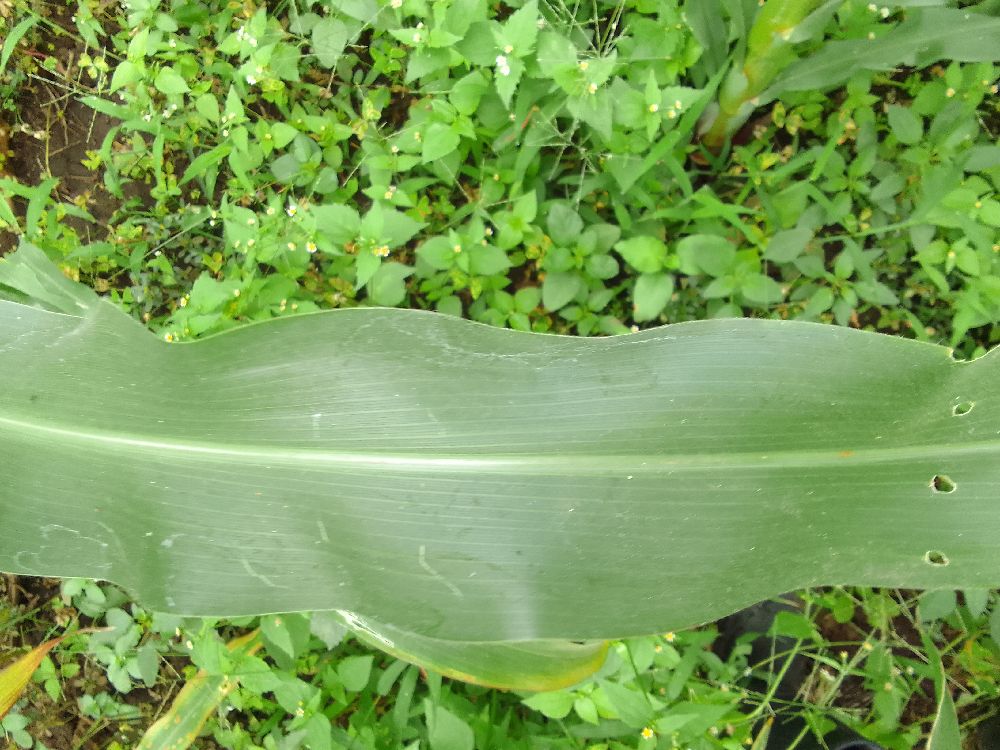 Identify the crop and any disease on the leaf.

maize, healthy
